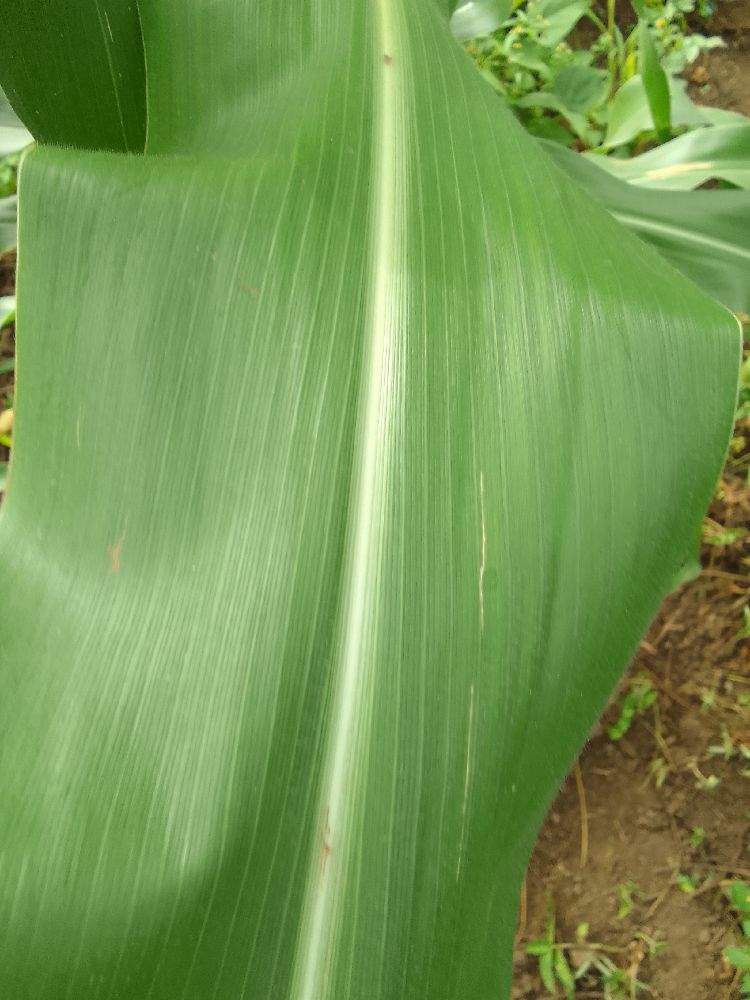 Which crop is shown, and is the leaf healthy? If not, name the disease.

maize, healthy
